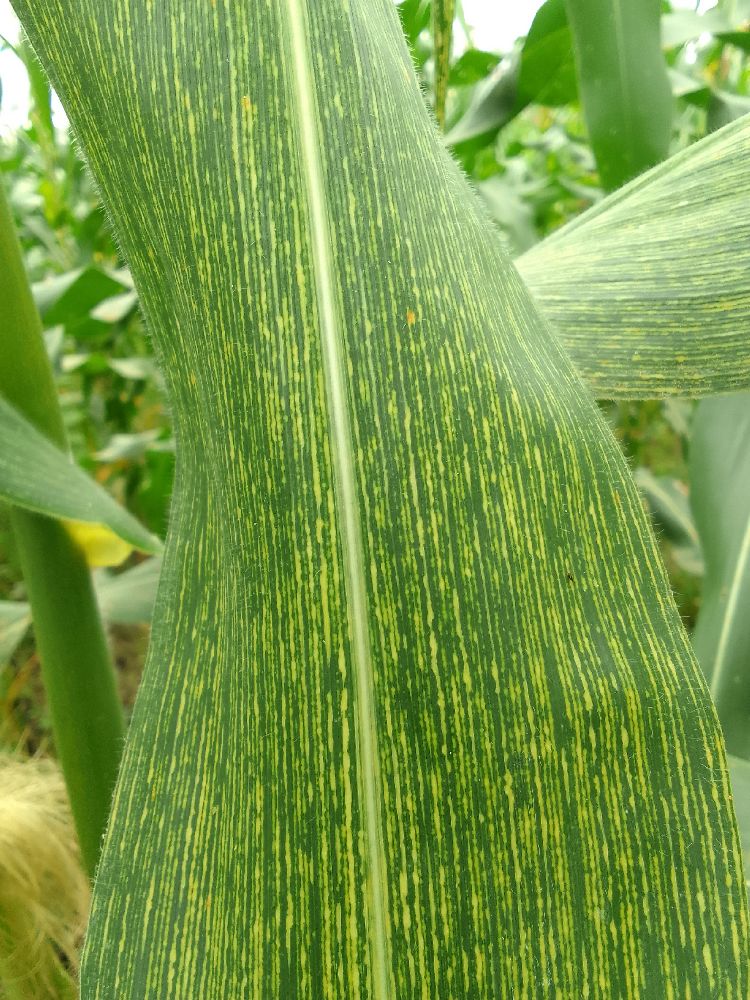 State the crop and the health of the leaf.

maize, maize streak virus
